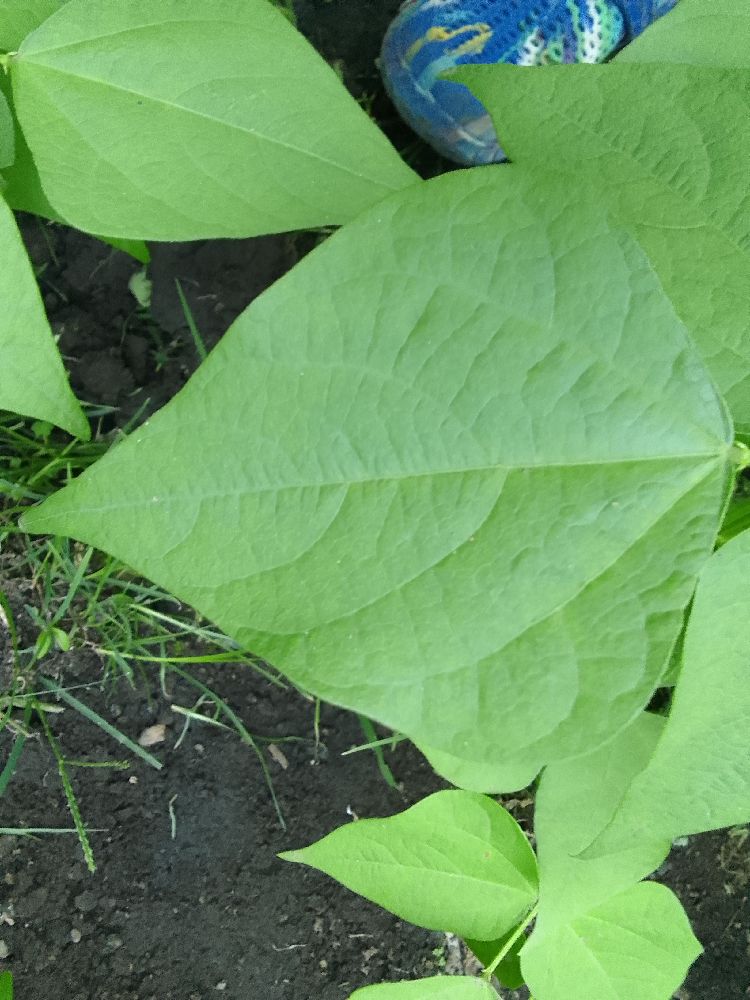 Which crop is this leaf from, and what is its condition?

common bean, healthy
